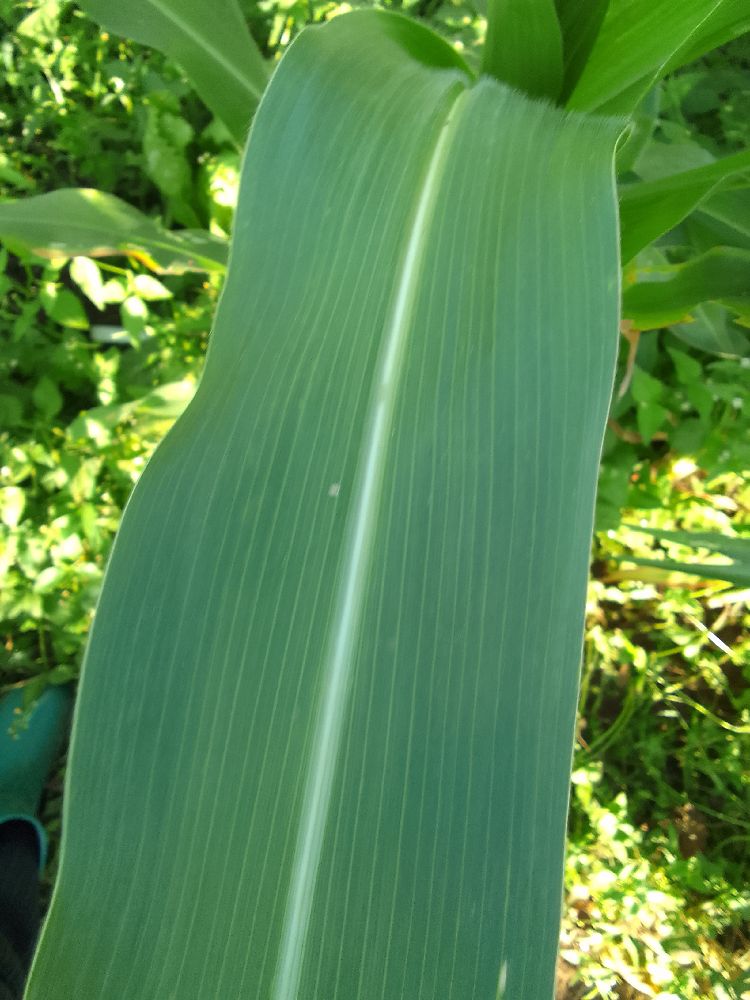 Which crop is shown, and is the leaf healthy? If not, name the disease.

maize, healthy
